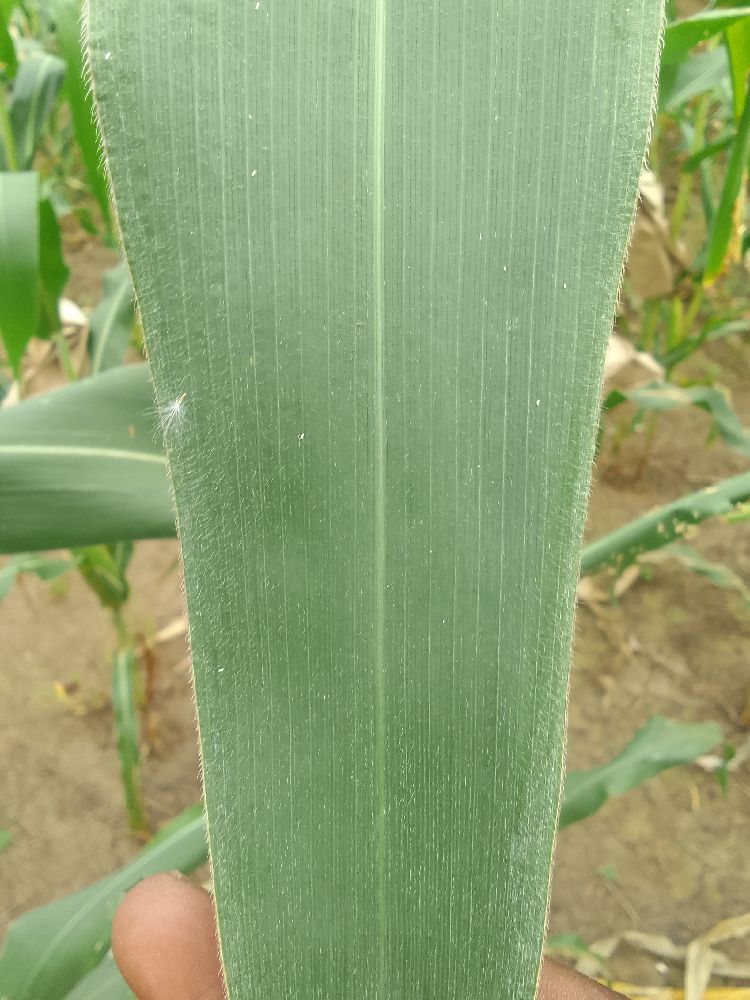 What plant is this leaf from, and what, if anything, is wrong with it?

maize, healthy
